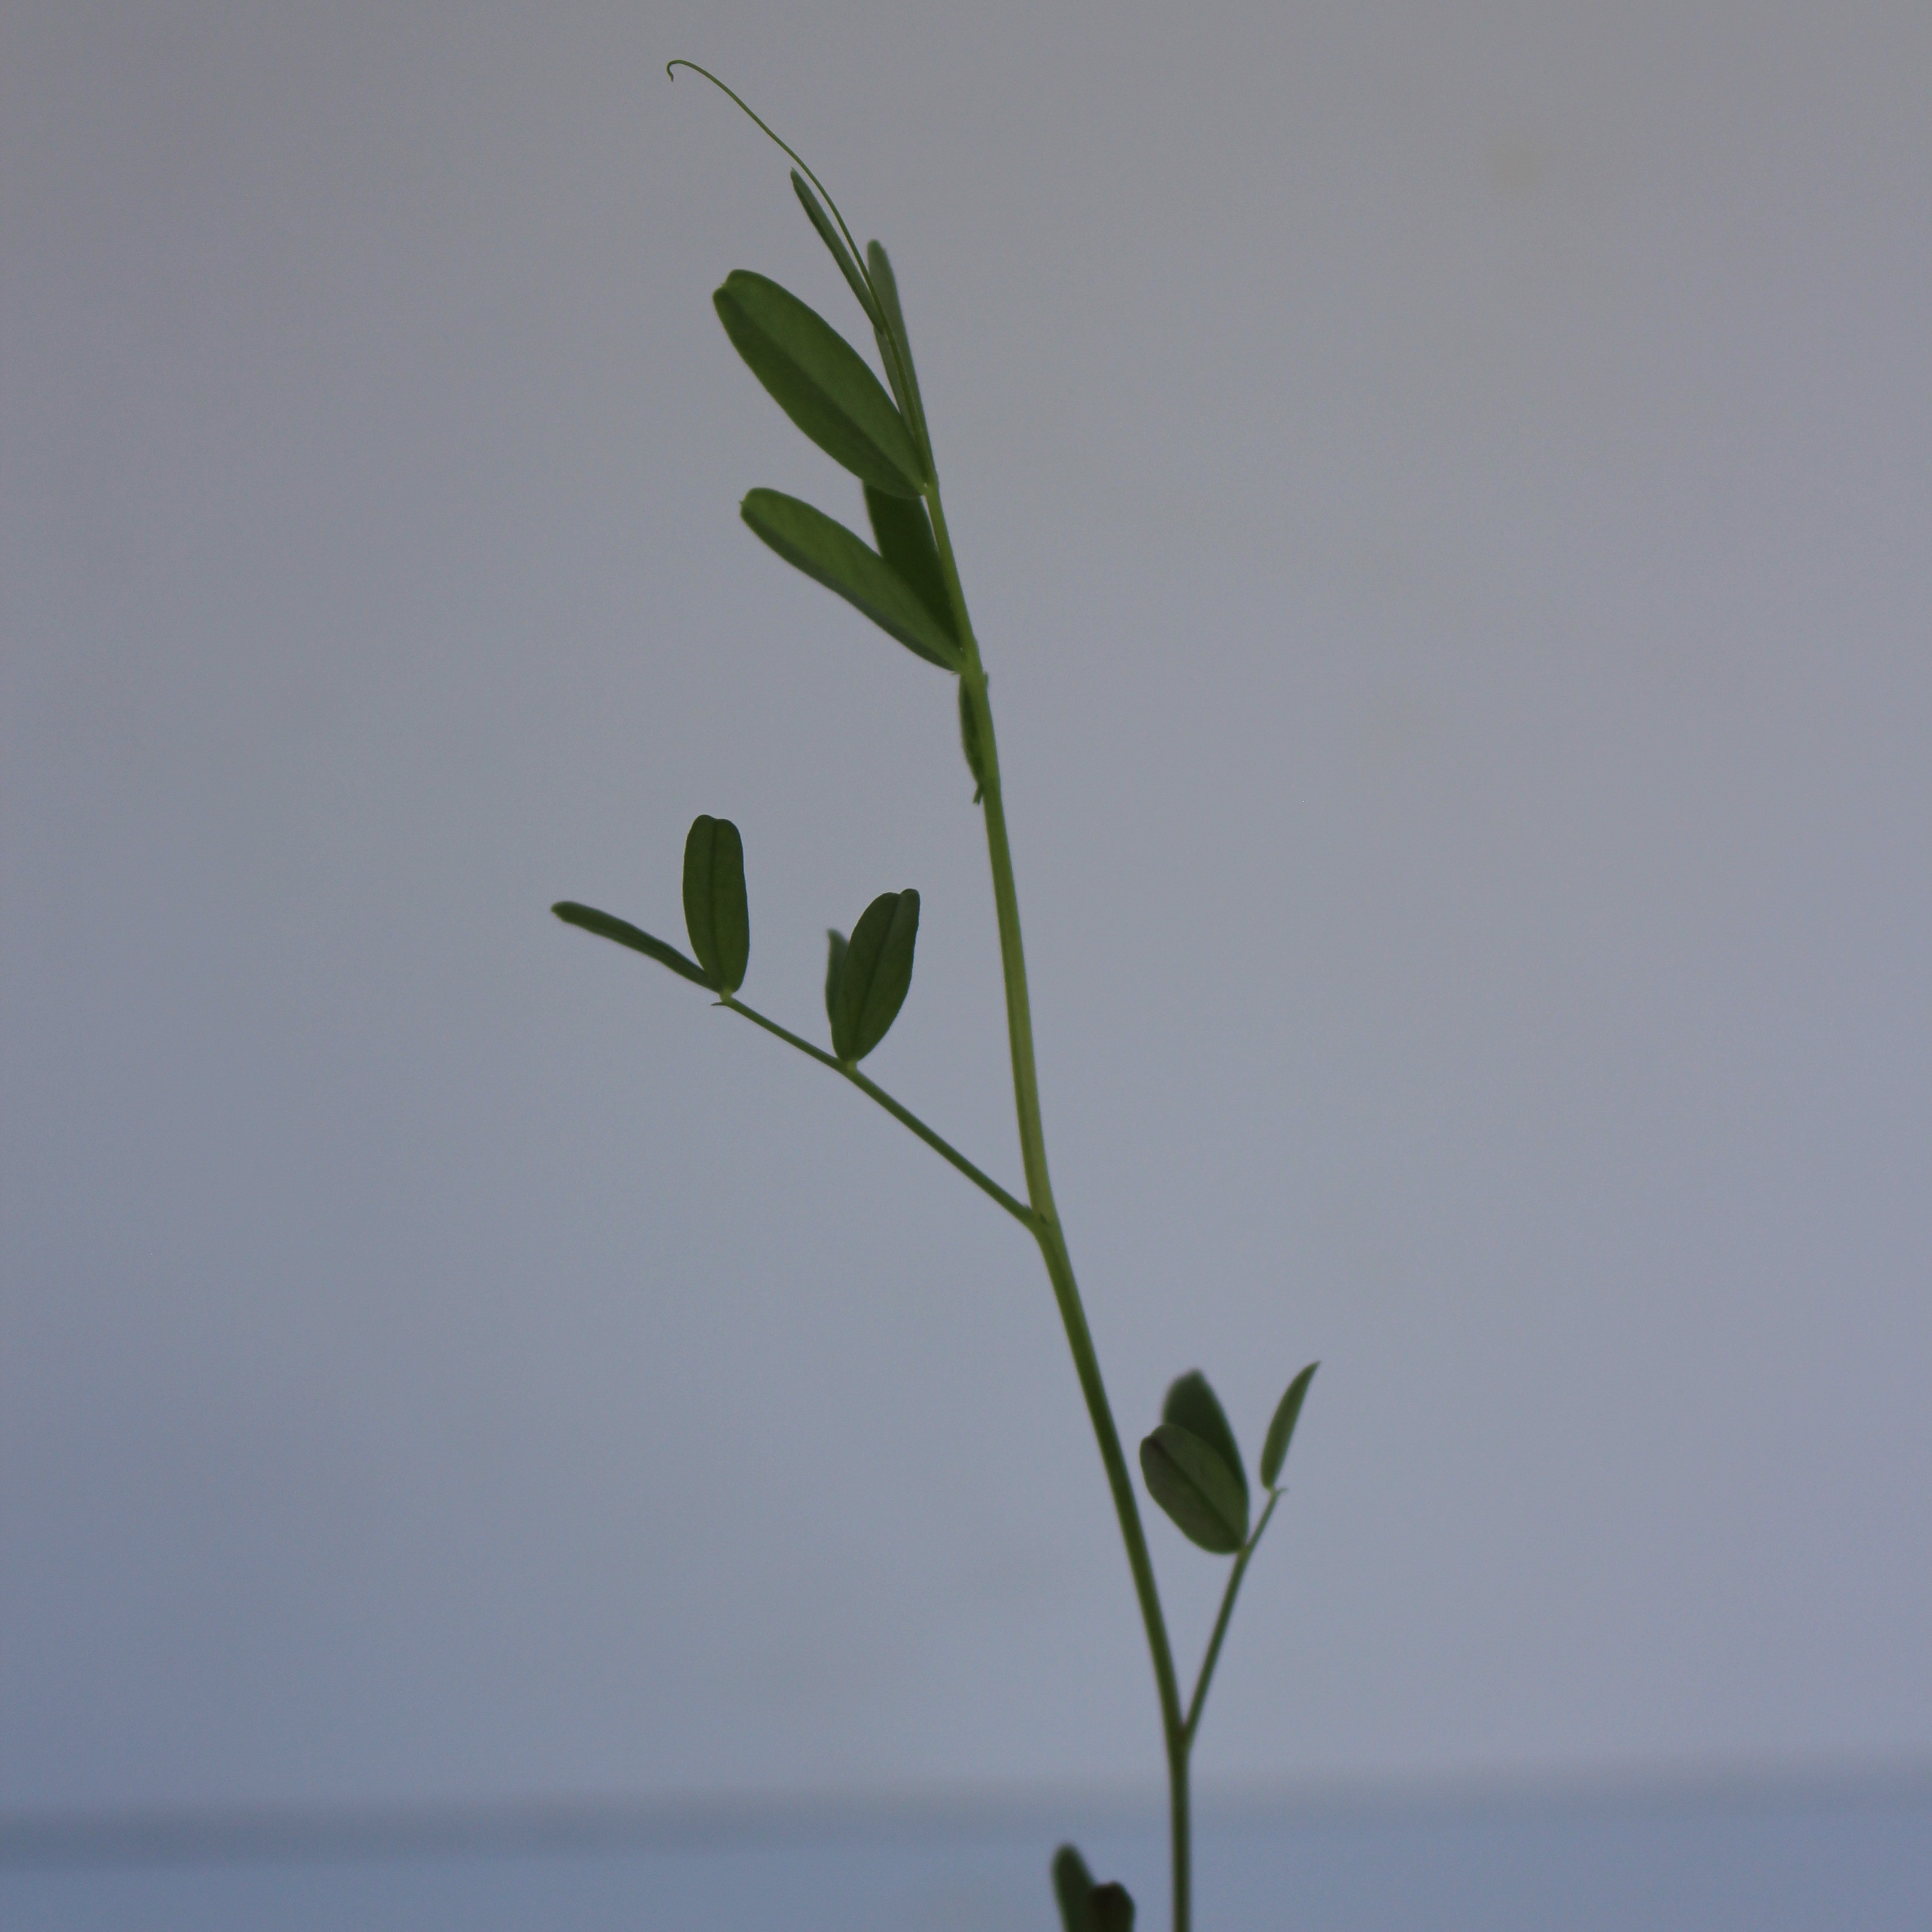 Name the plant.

Vicia sativa
